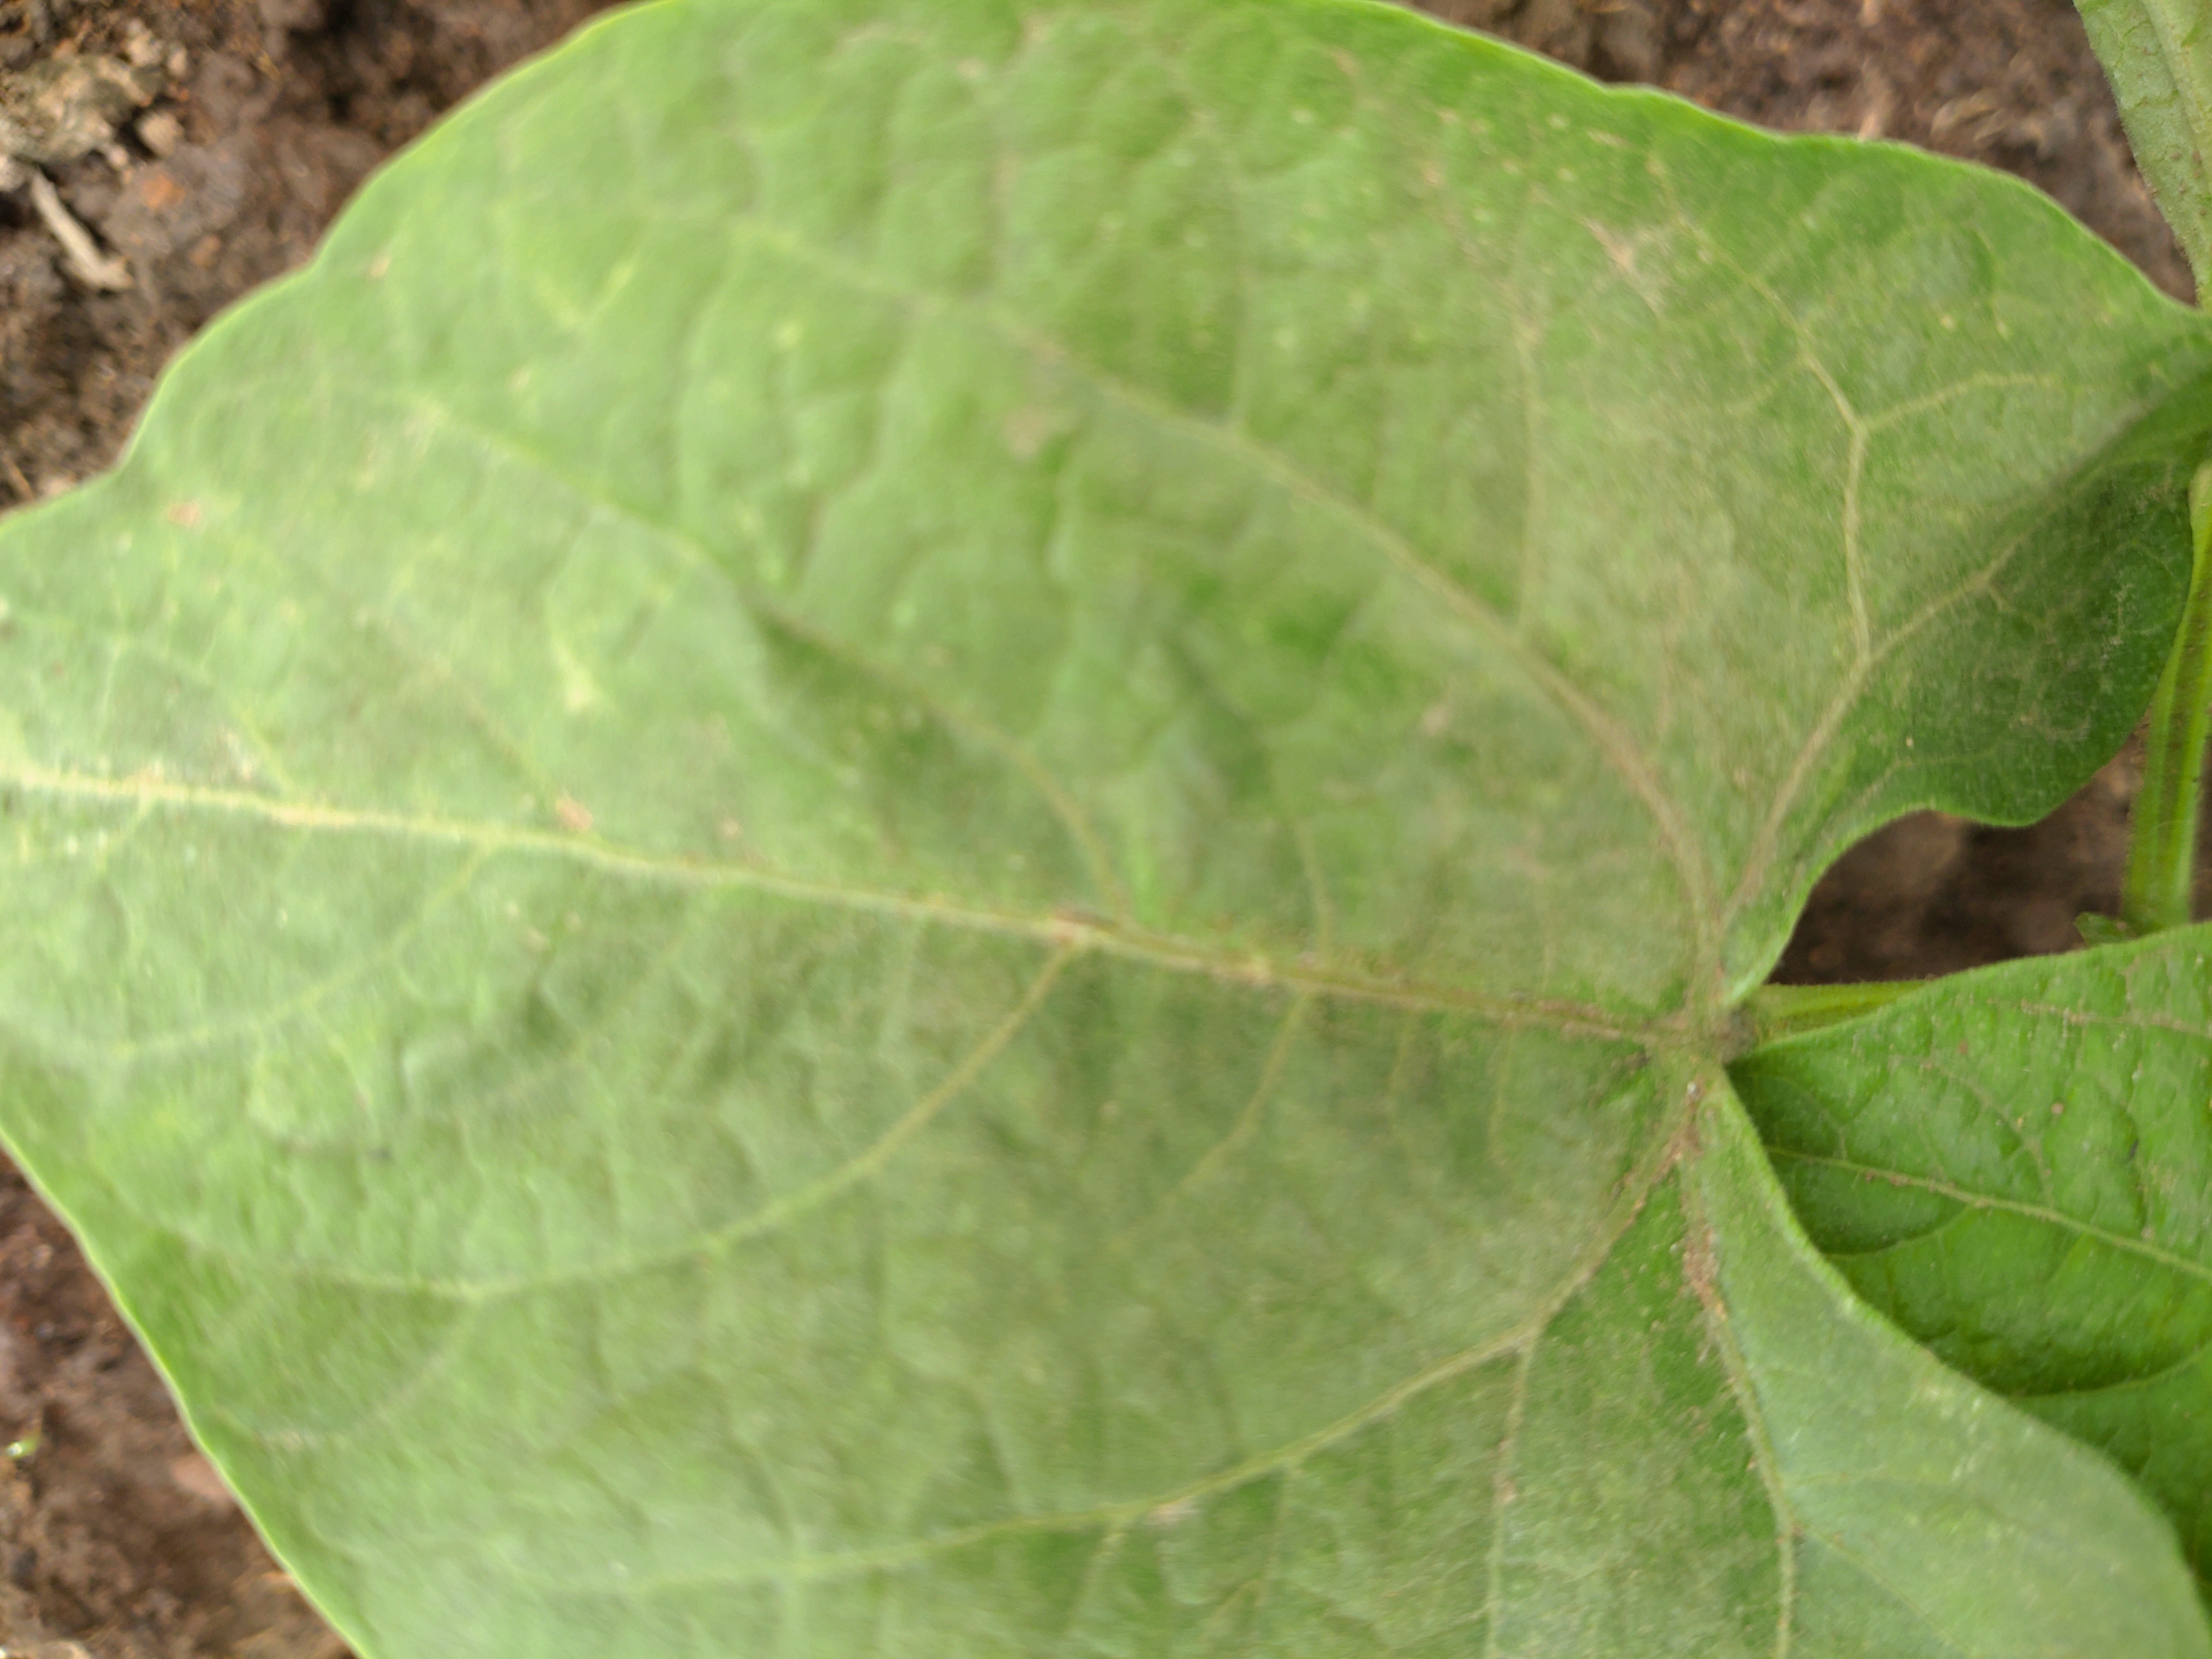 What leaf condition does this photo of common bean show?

healthy
